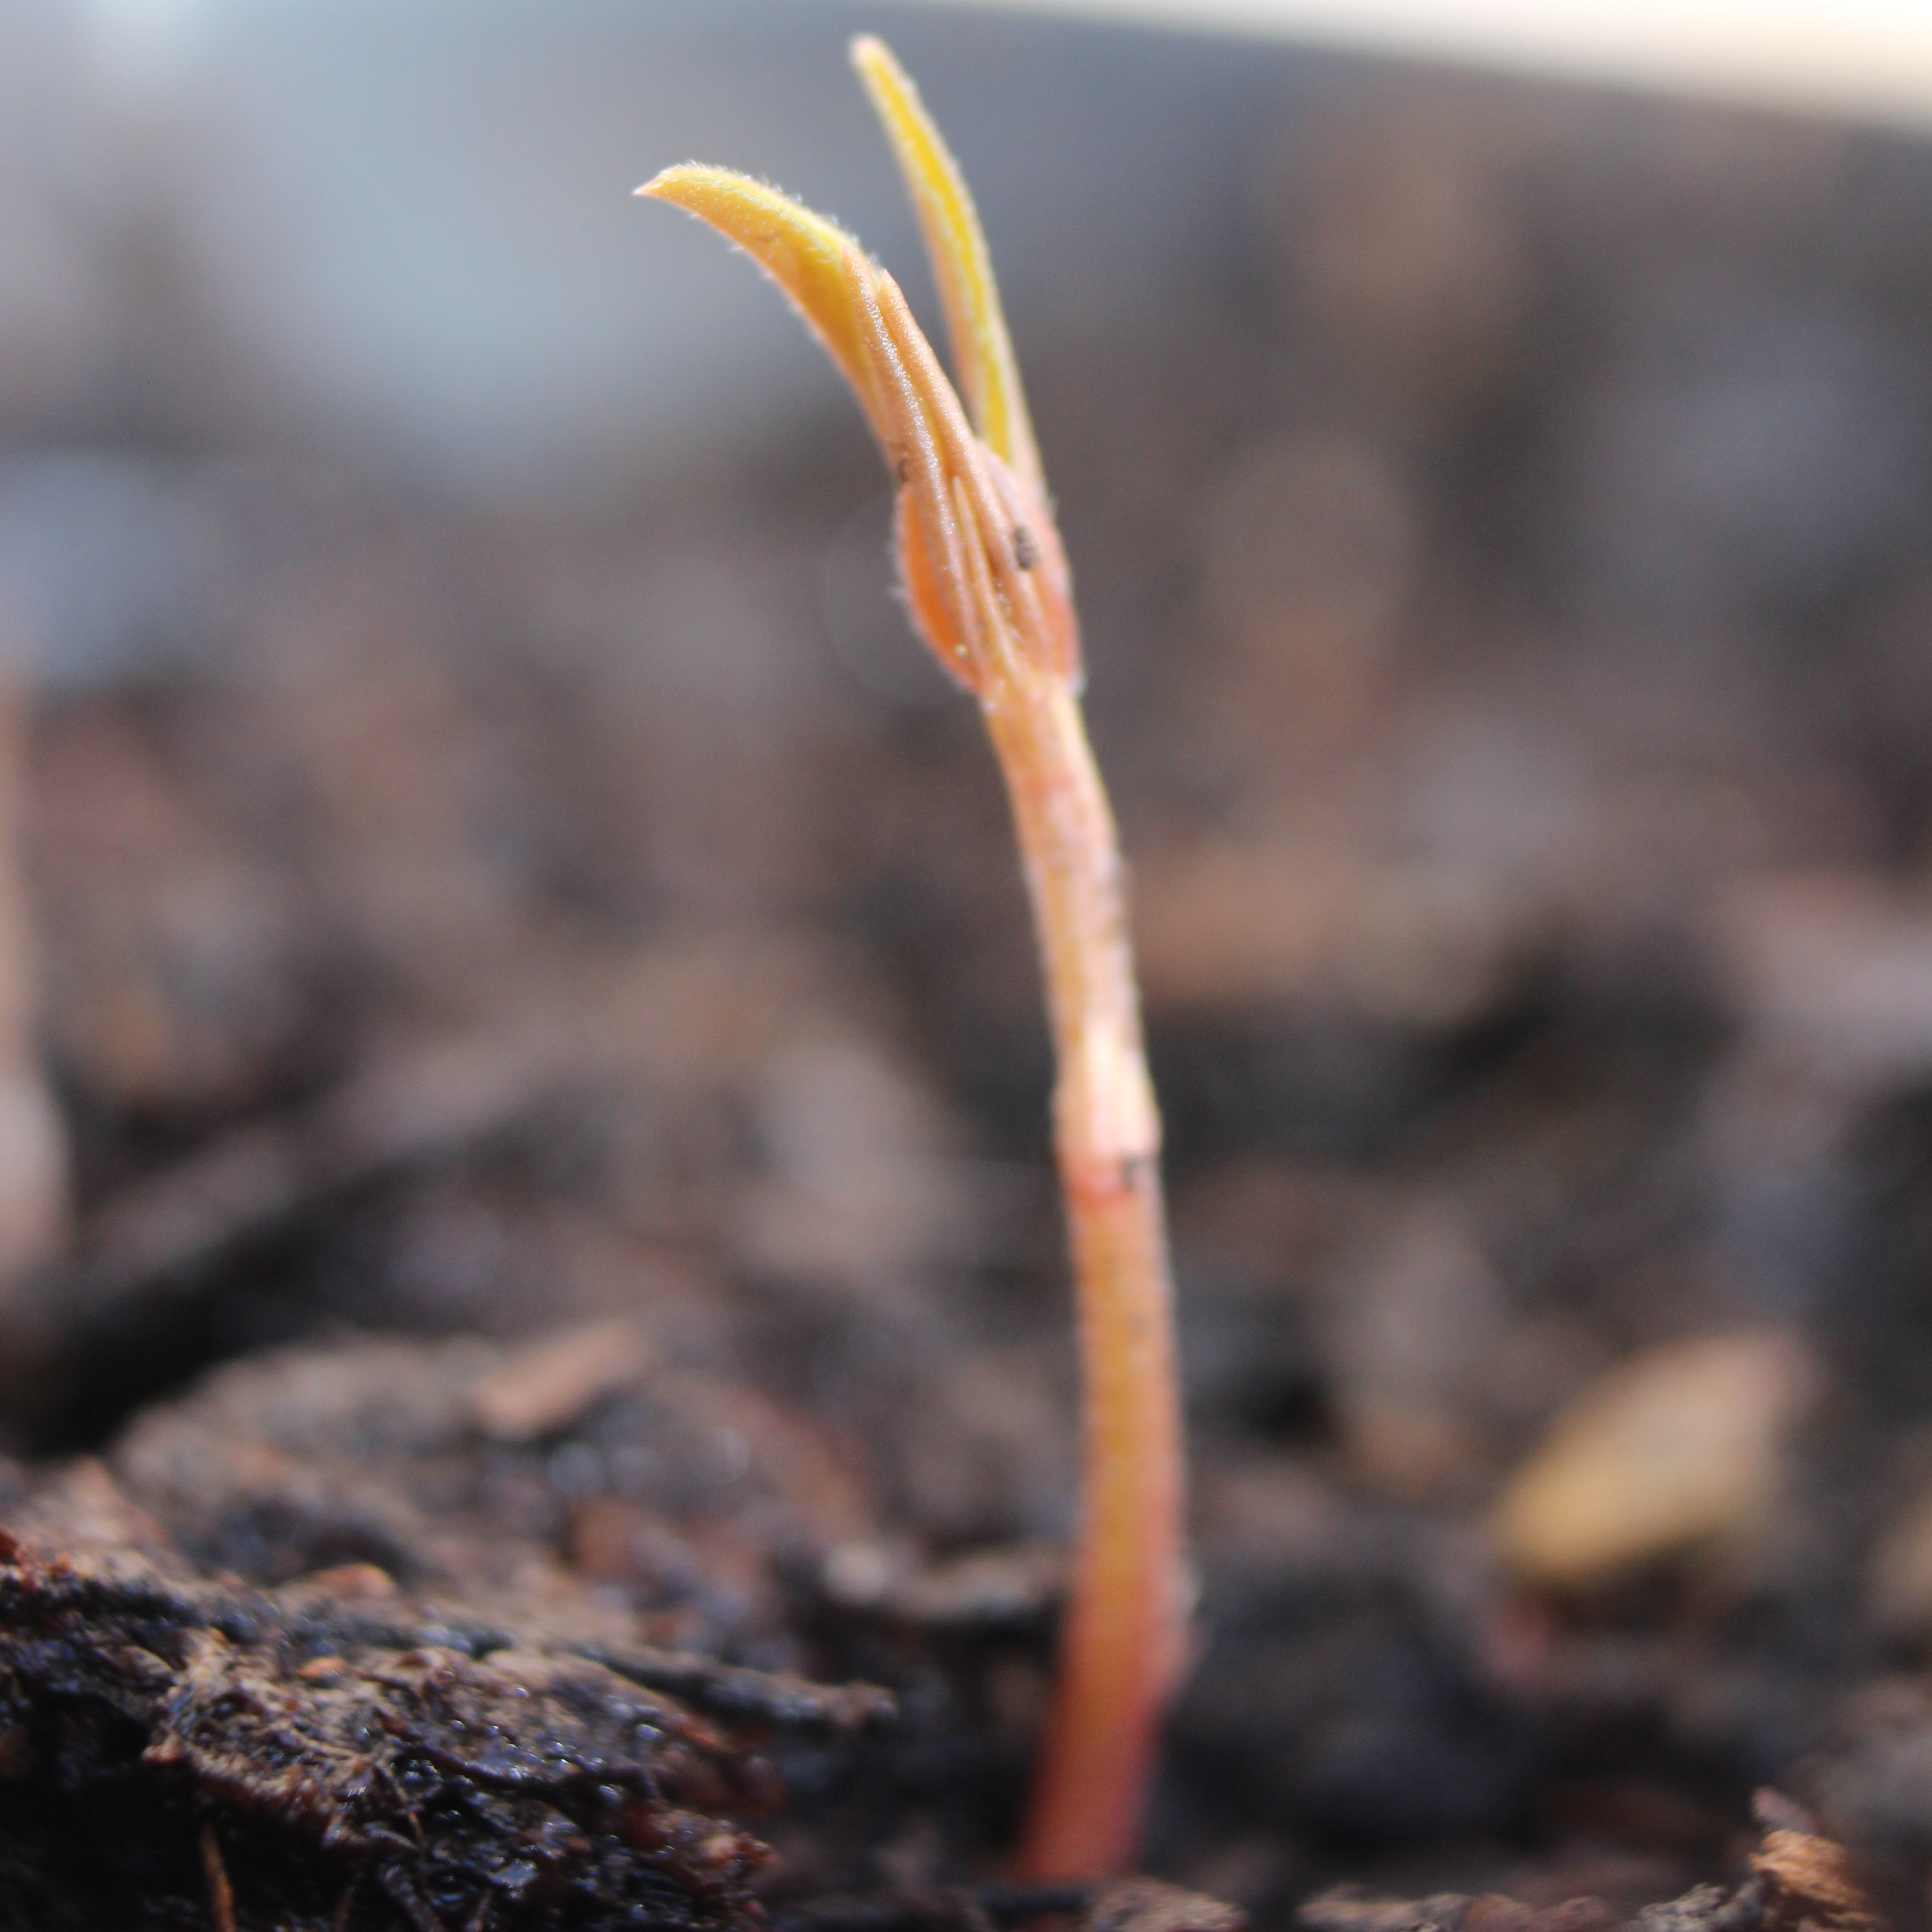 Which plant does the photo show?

Vicia sativa
